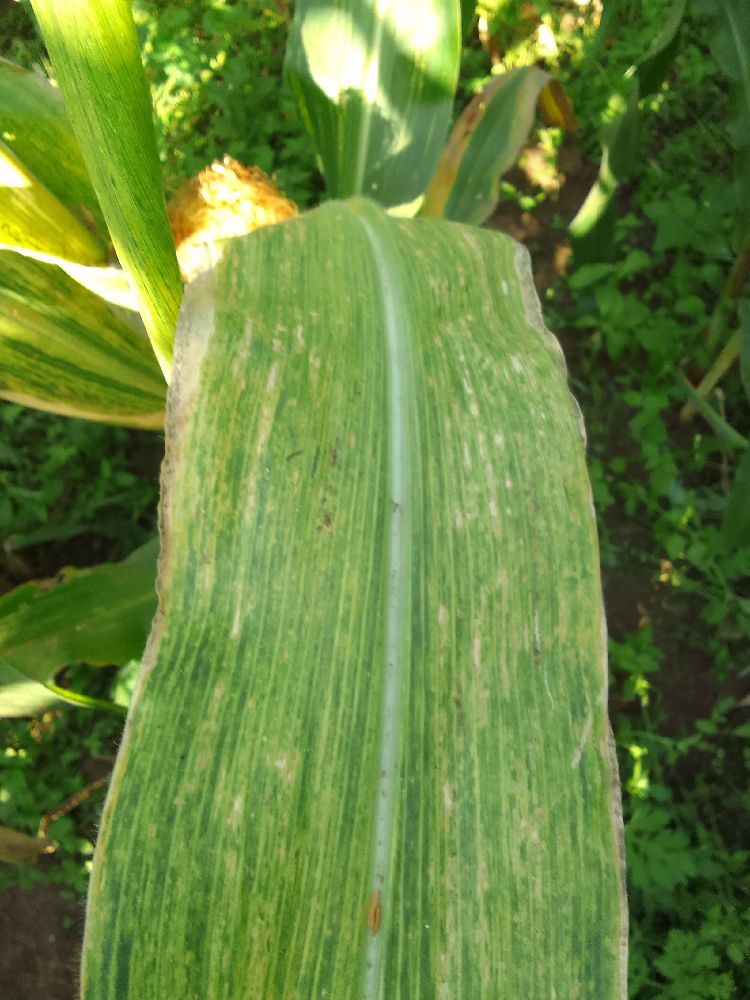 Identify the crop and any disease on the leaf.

maize, maize lethal necrosis
